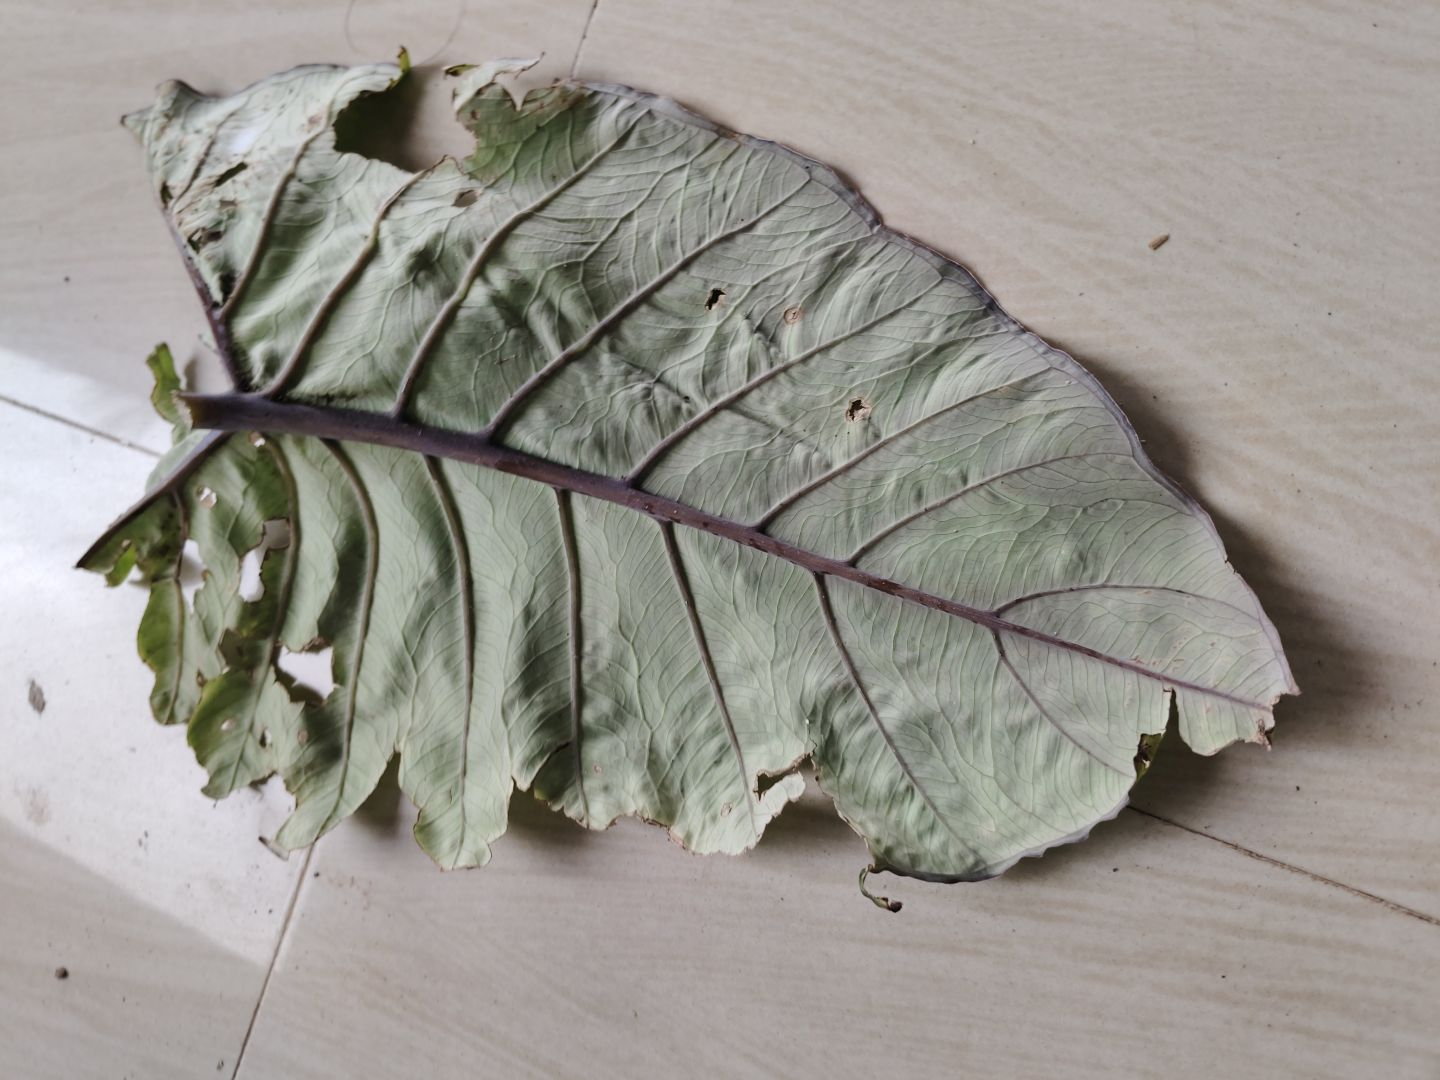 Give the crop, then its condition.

taro, leaf blight
